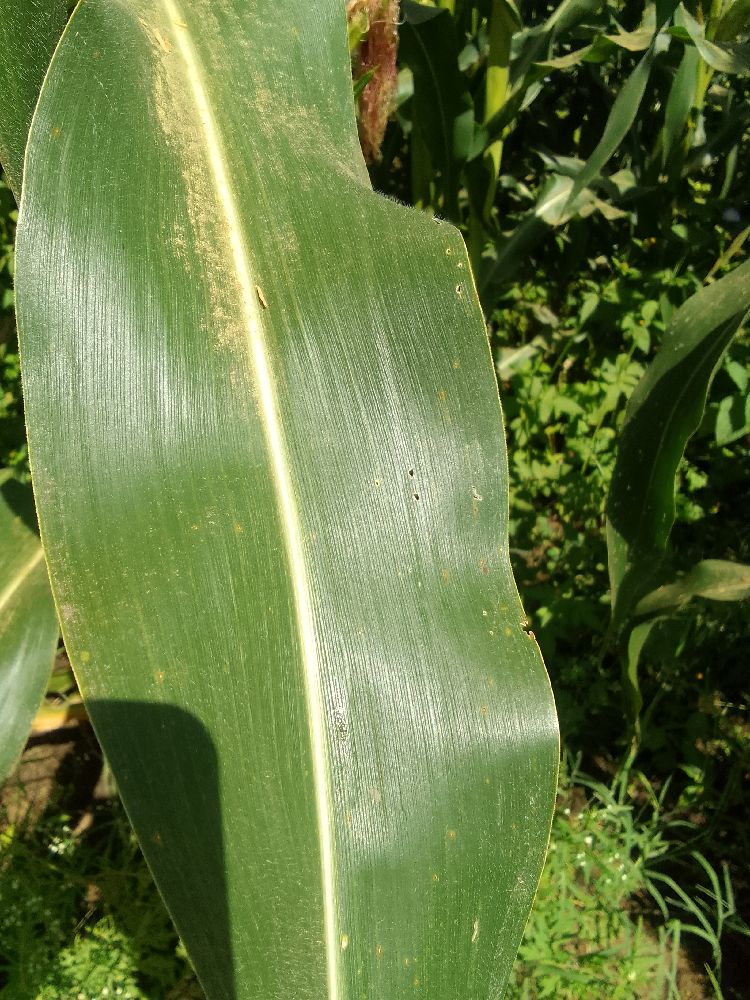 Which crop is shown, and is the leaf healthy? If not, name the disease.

maize, healthy
